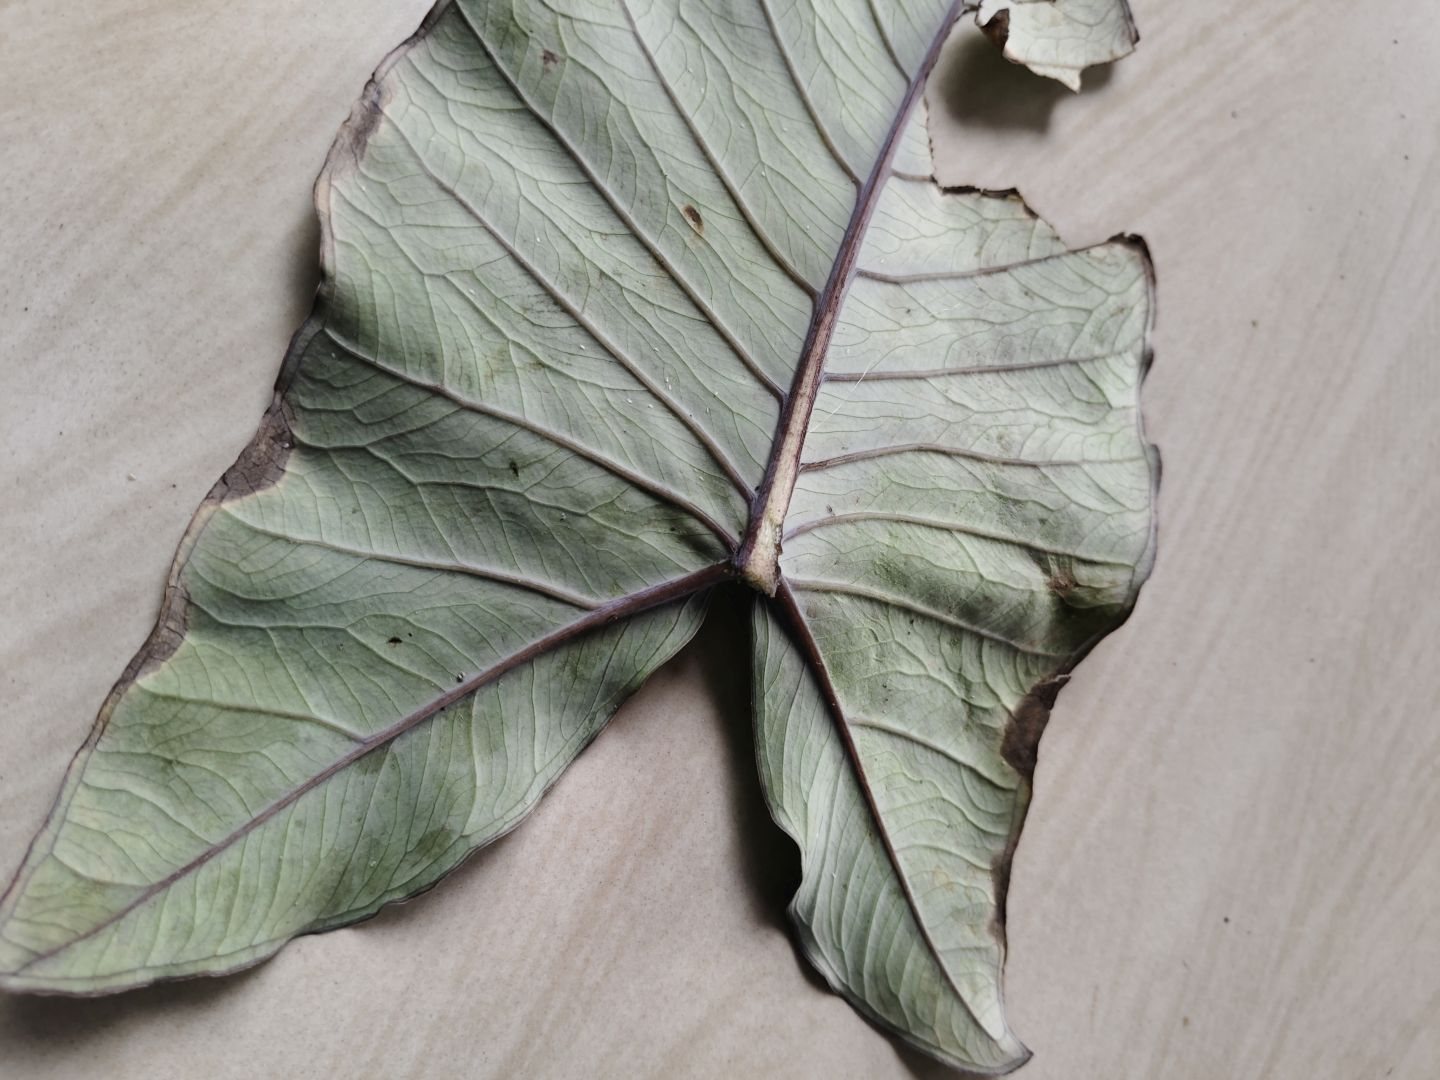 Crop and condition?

taro, leaf blight
